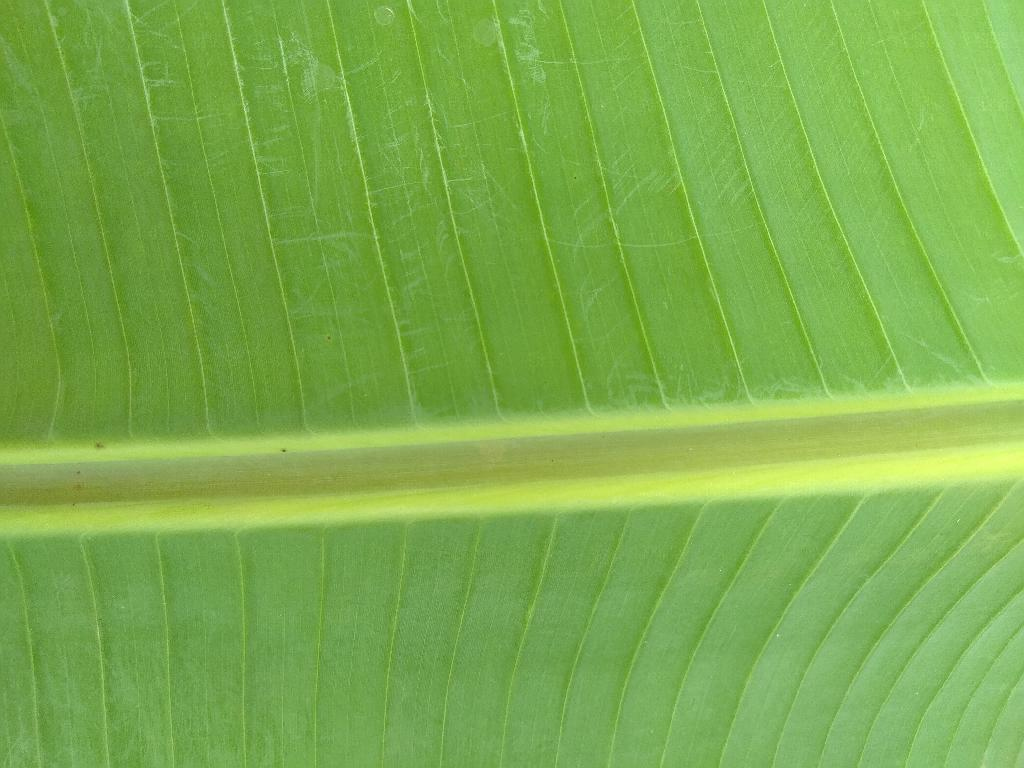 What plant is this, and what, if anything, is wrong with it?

banana, healthy
